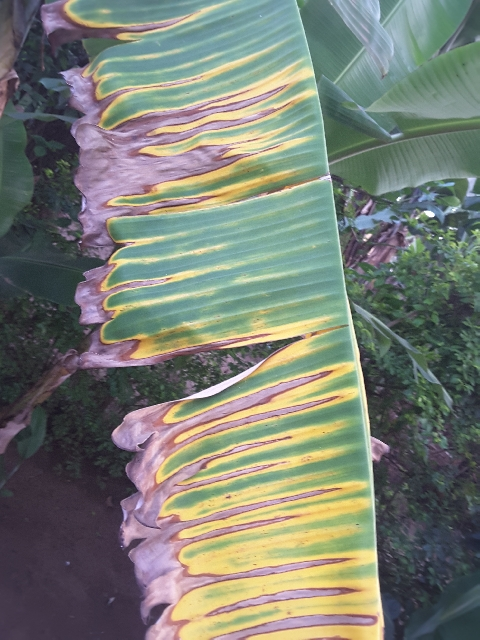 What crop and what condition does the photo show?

banana, fusarium wilt race 1
